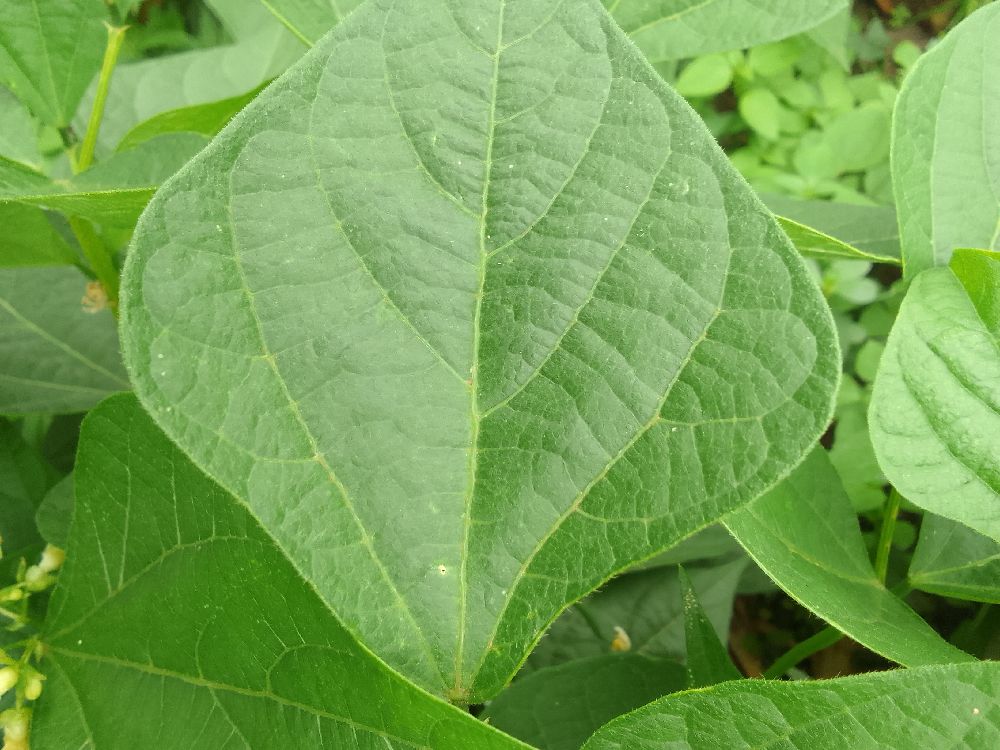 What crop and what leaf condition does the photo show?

common bean, healthy
